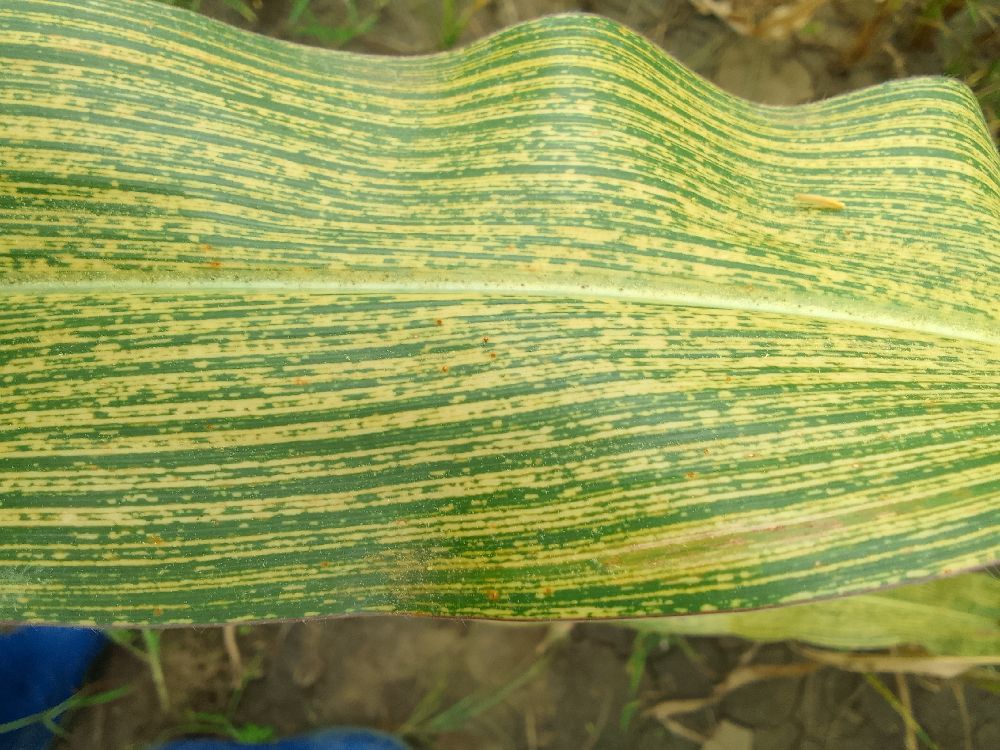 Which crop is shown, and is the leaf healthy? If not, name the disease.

maize, maize streak virus
